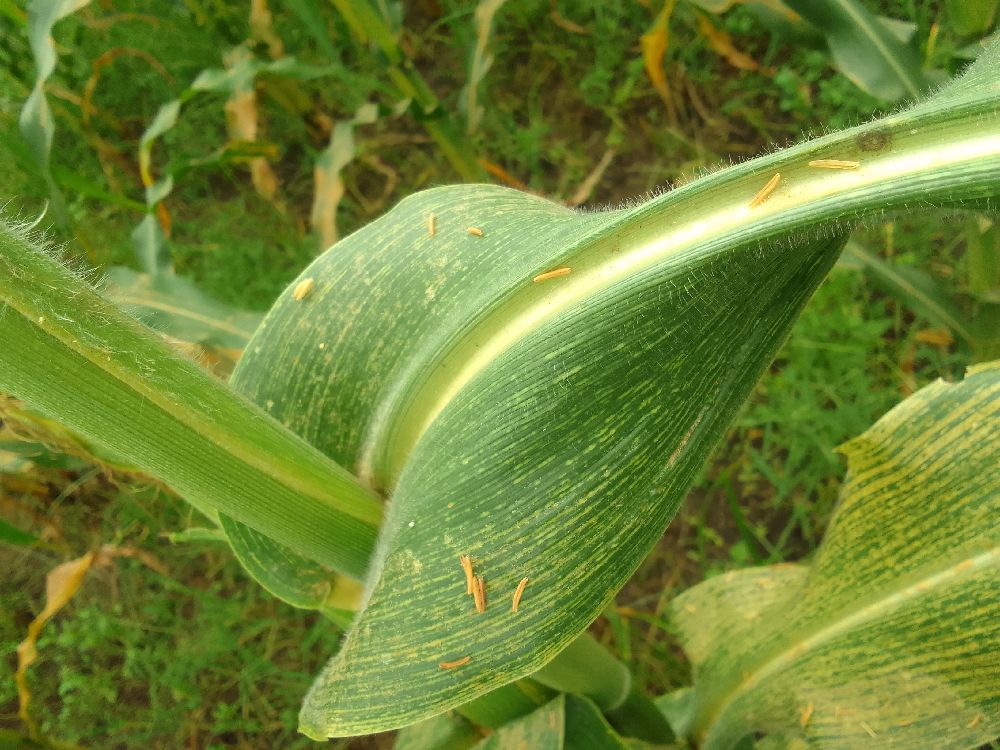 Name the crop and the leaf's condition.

maize, maize streak virus
